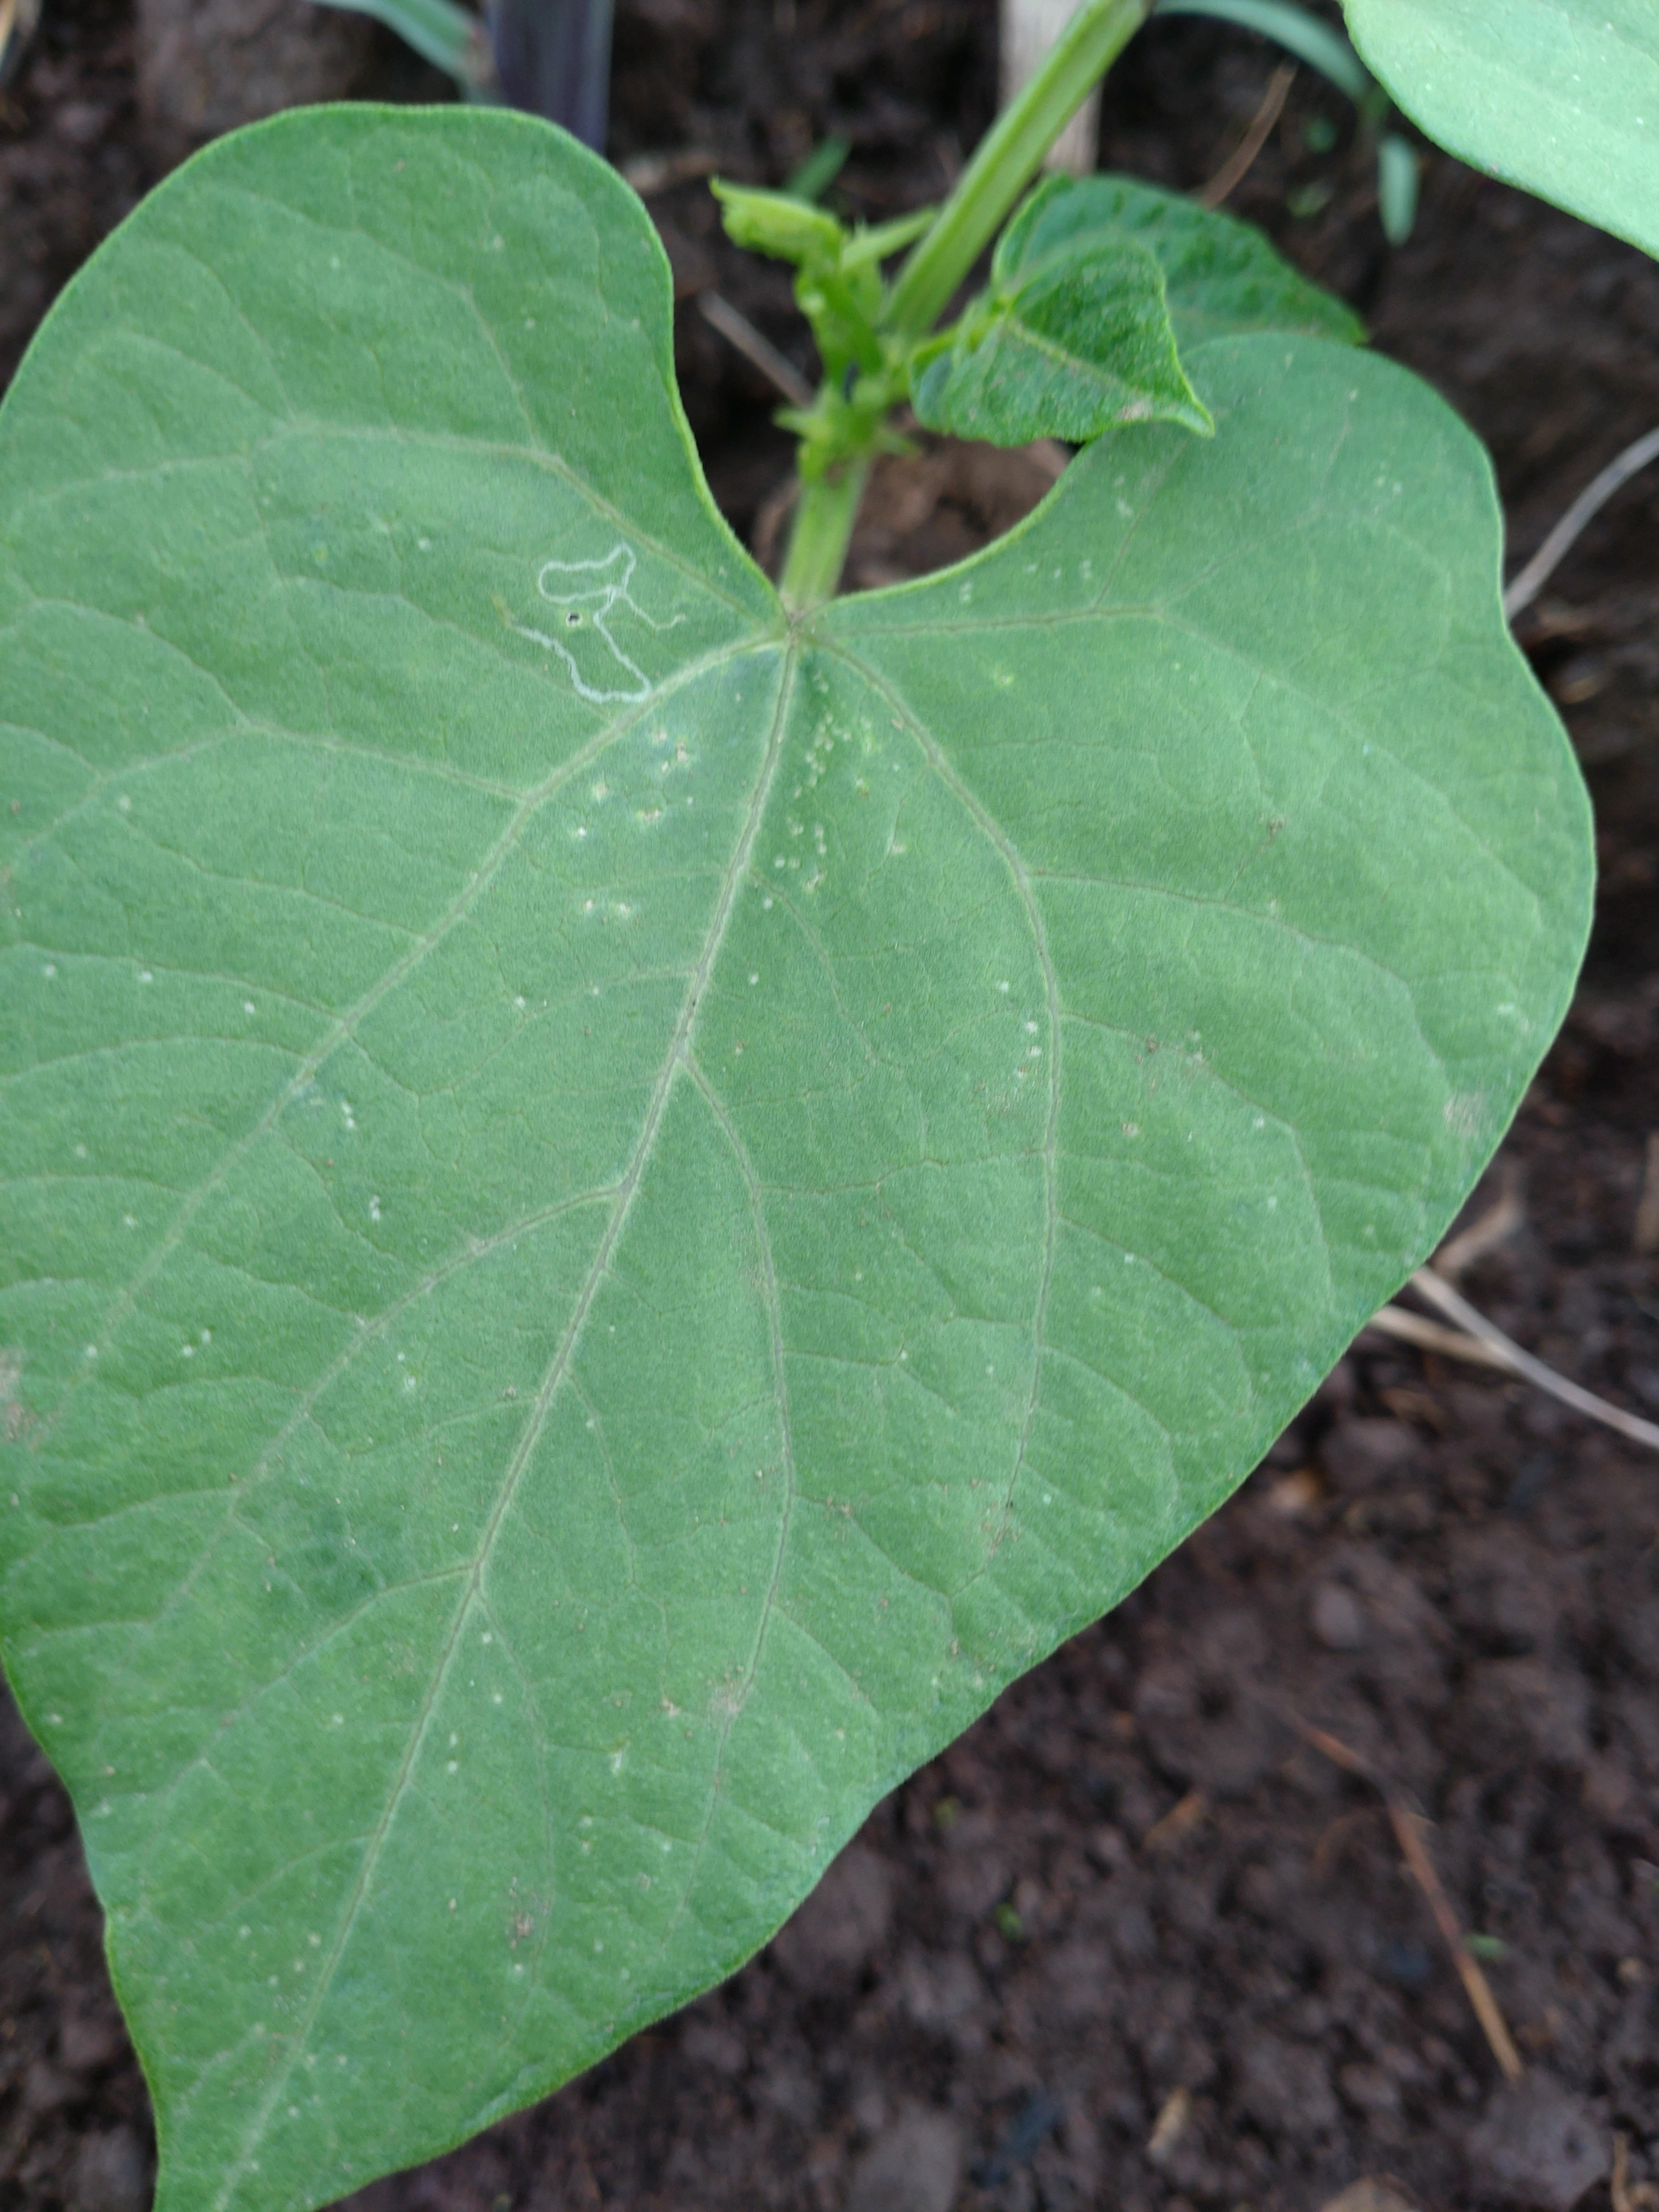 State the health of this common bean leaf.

healthy
